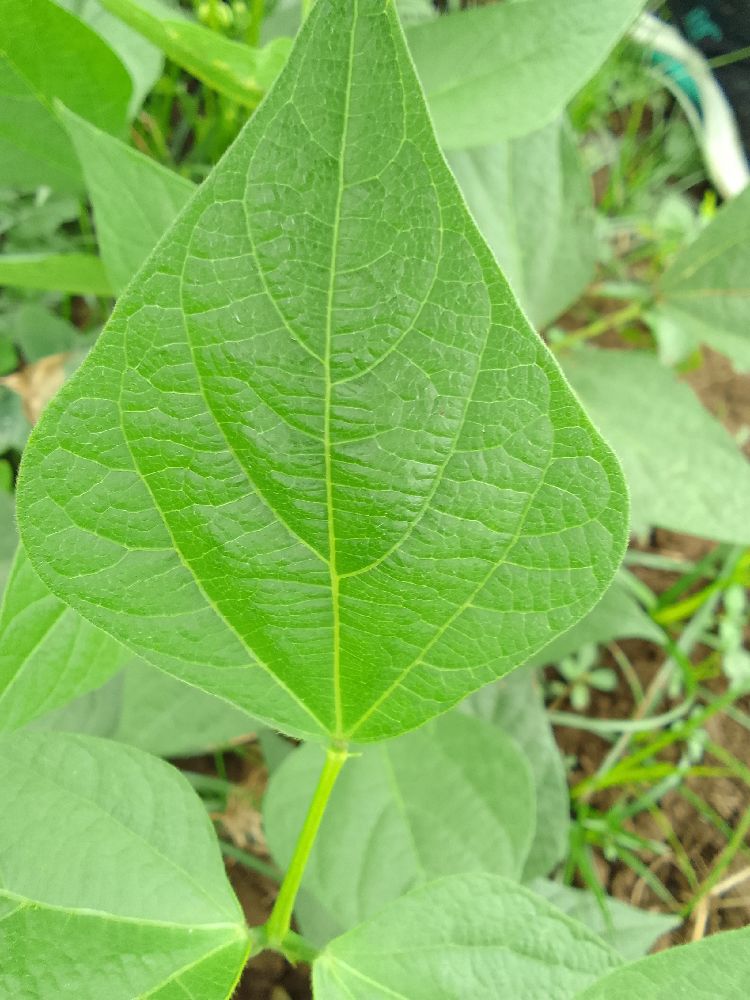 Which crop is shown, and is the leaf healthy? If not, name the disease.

common bean, healthy
